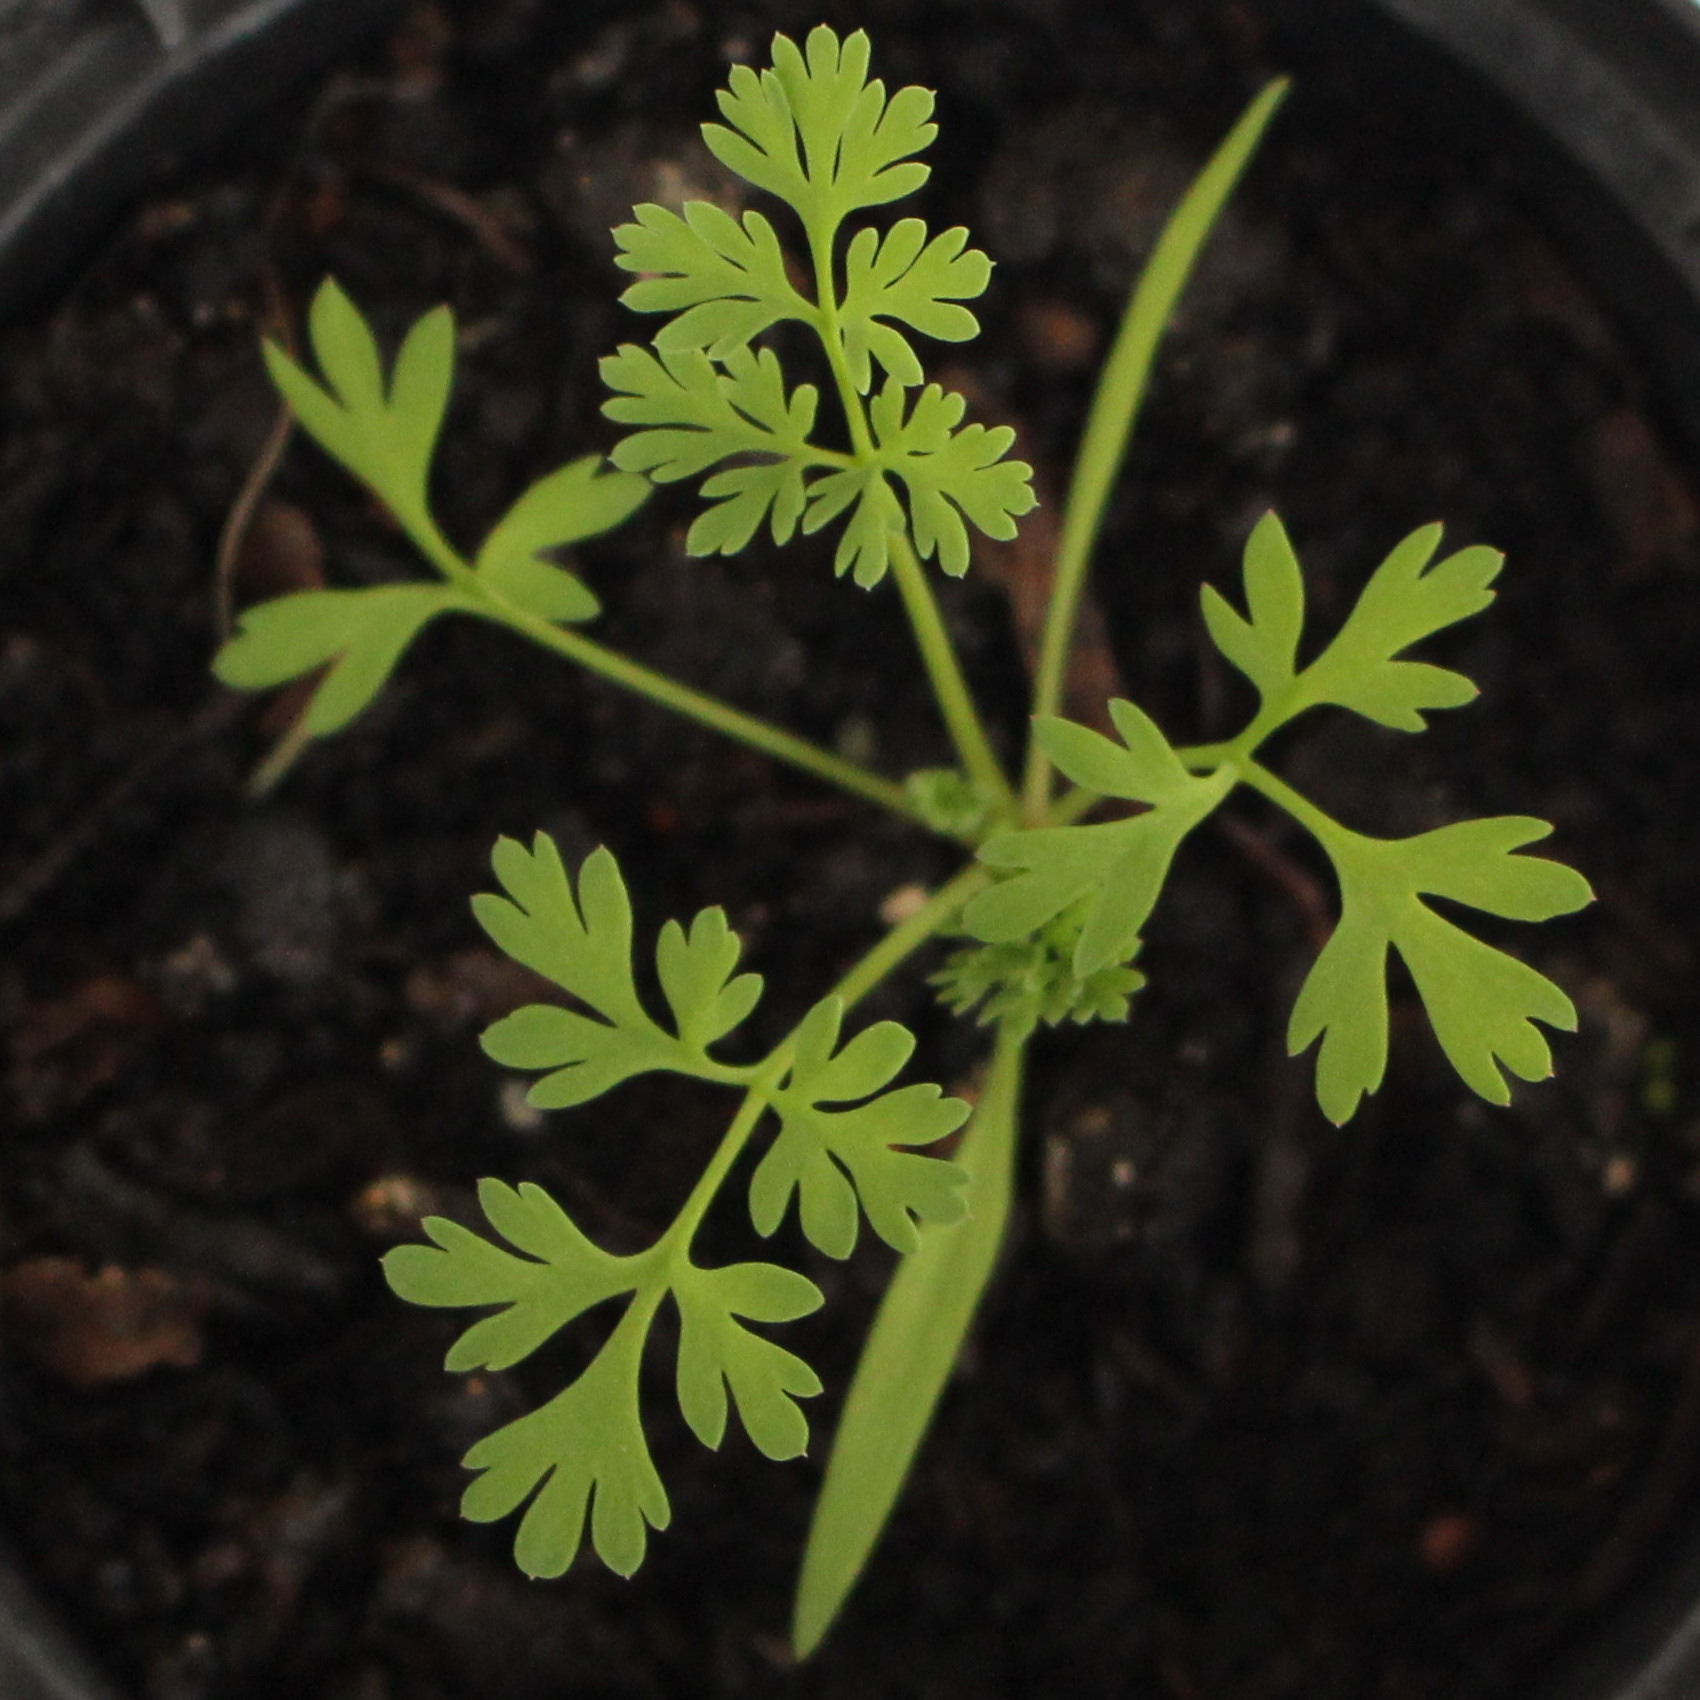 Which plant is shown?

Fumaria officinalis
